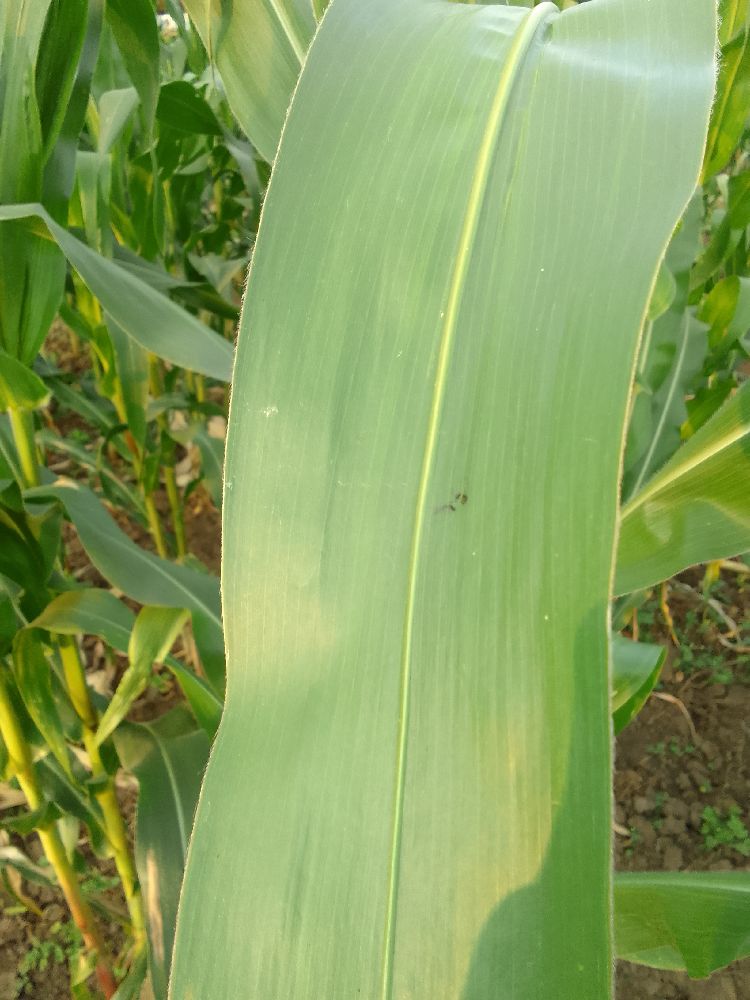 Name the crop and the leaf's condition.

maize, healthy
